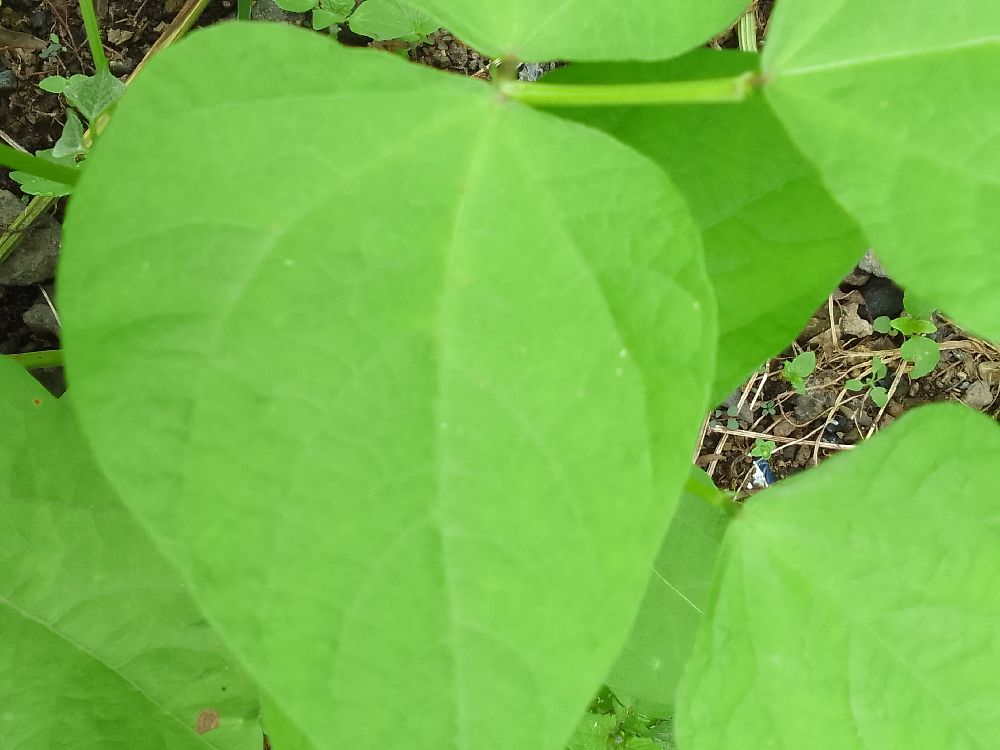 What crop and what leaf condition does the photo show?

common bean, healthy
